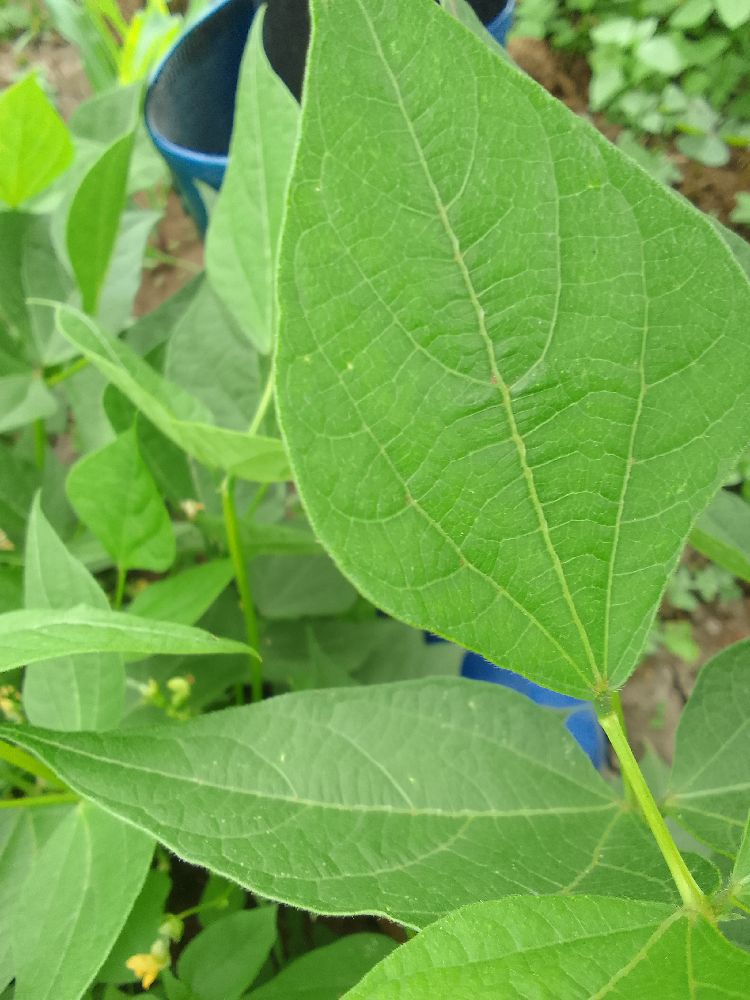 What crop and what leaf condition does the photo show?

common bean, healthy
